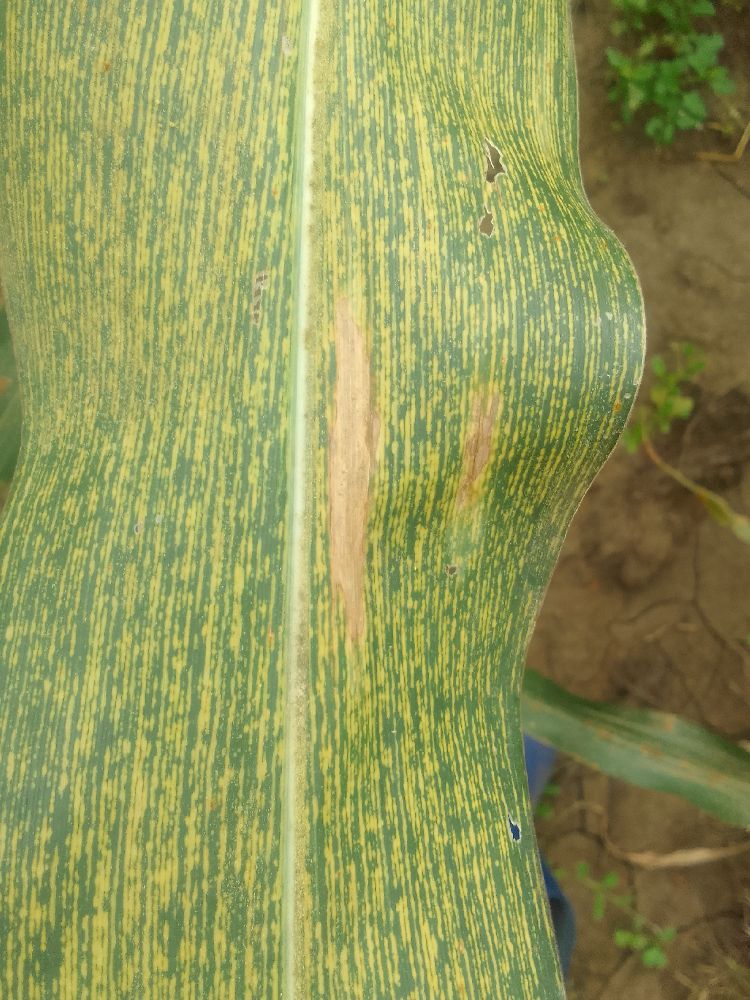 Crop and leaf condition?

maize, maize streak virus
